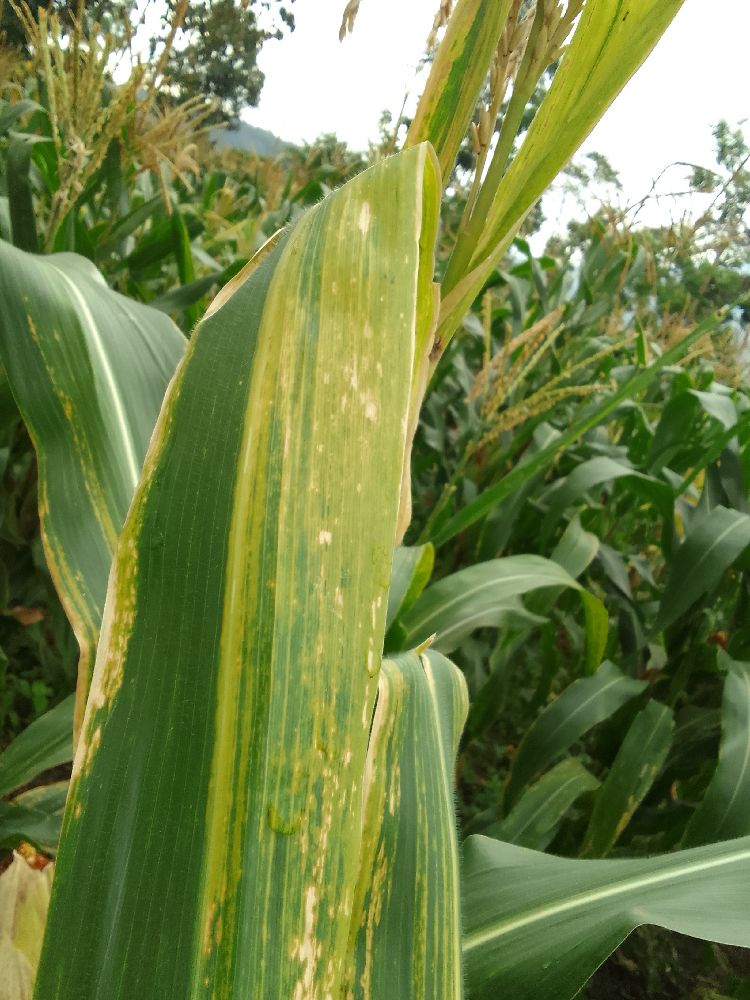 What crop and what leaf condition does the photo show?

maize, maize lethal necrosis
